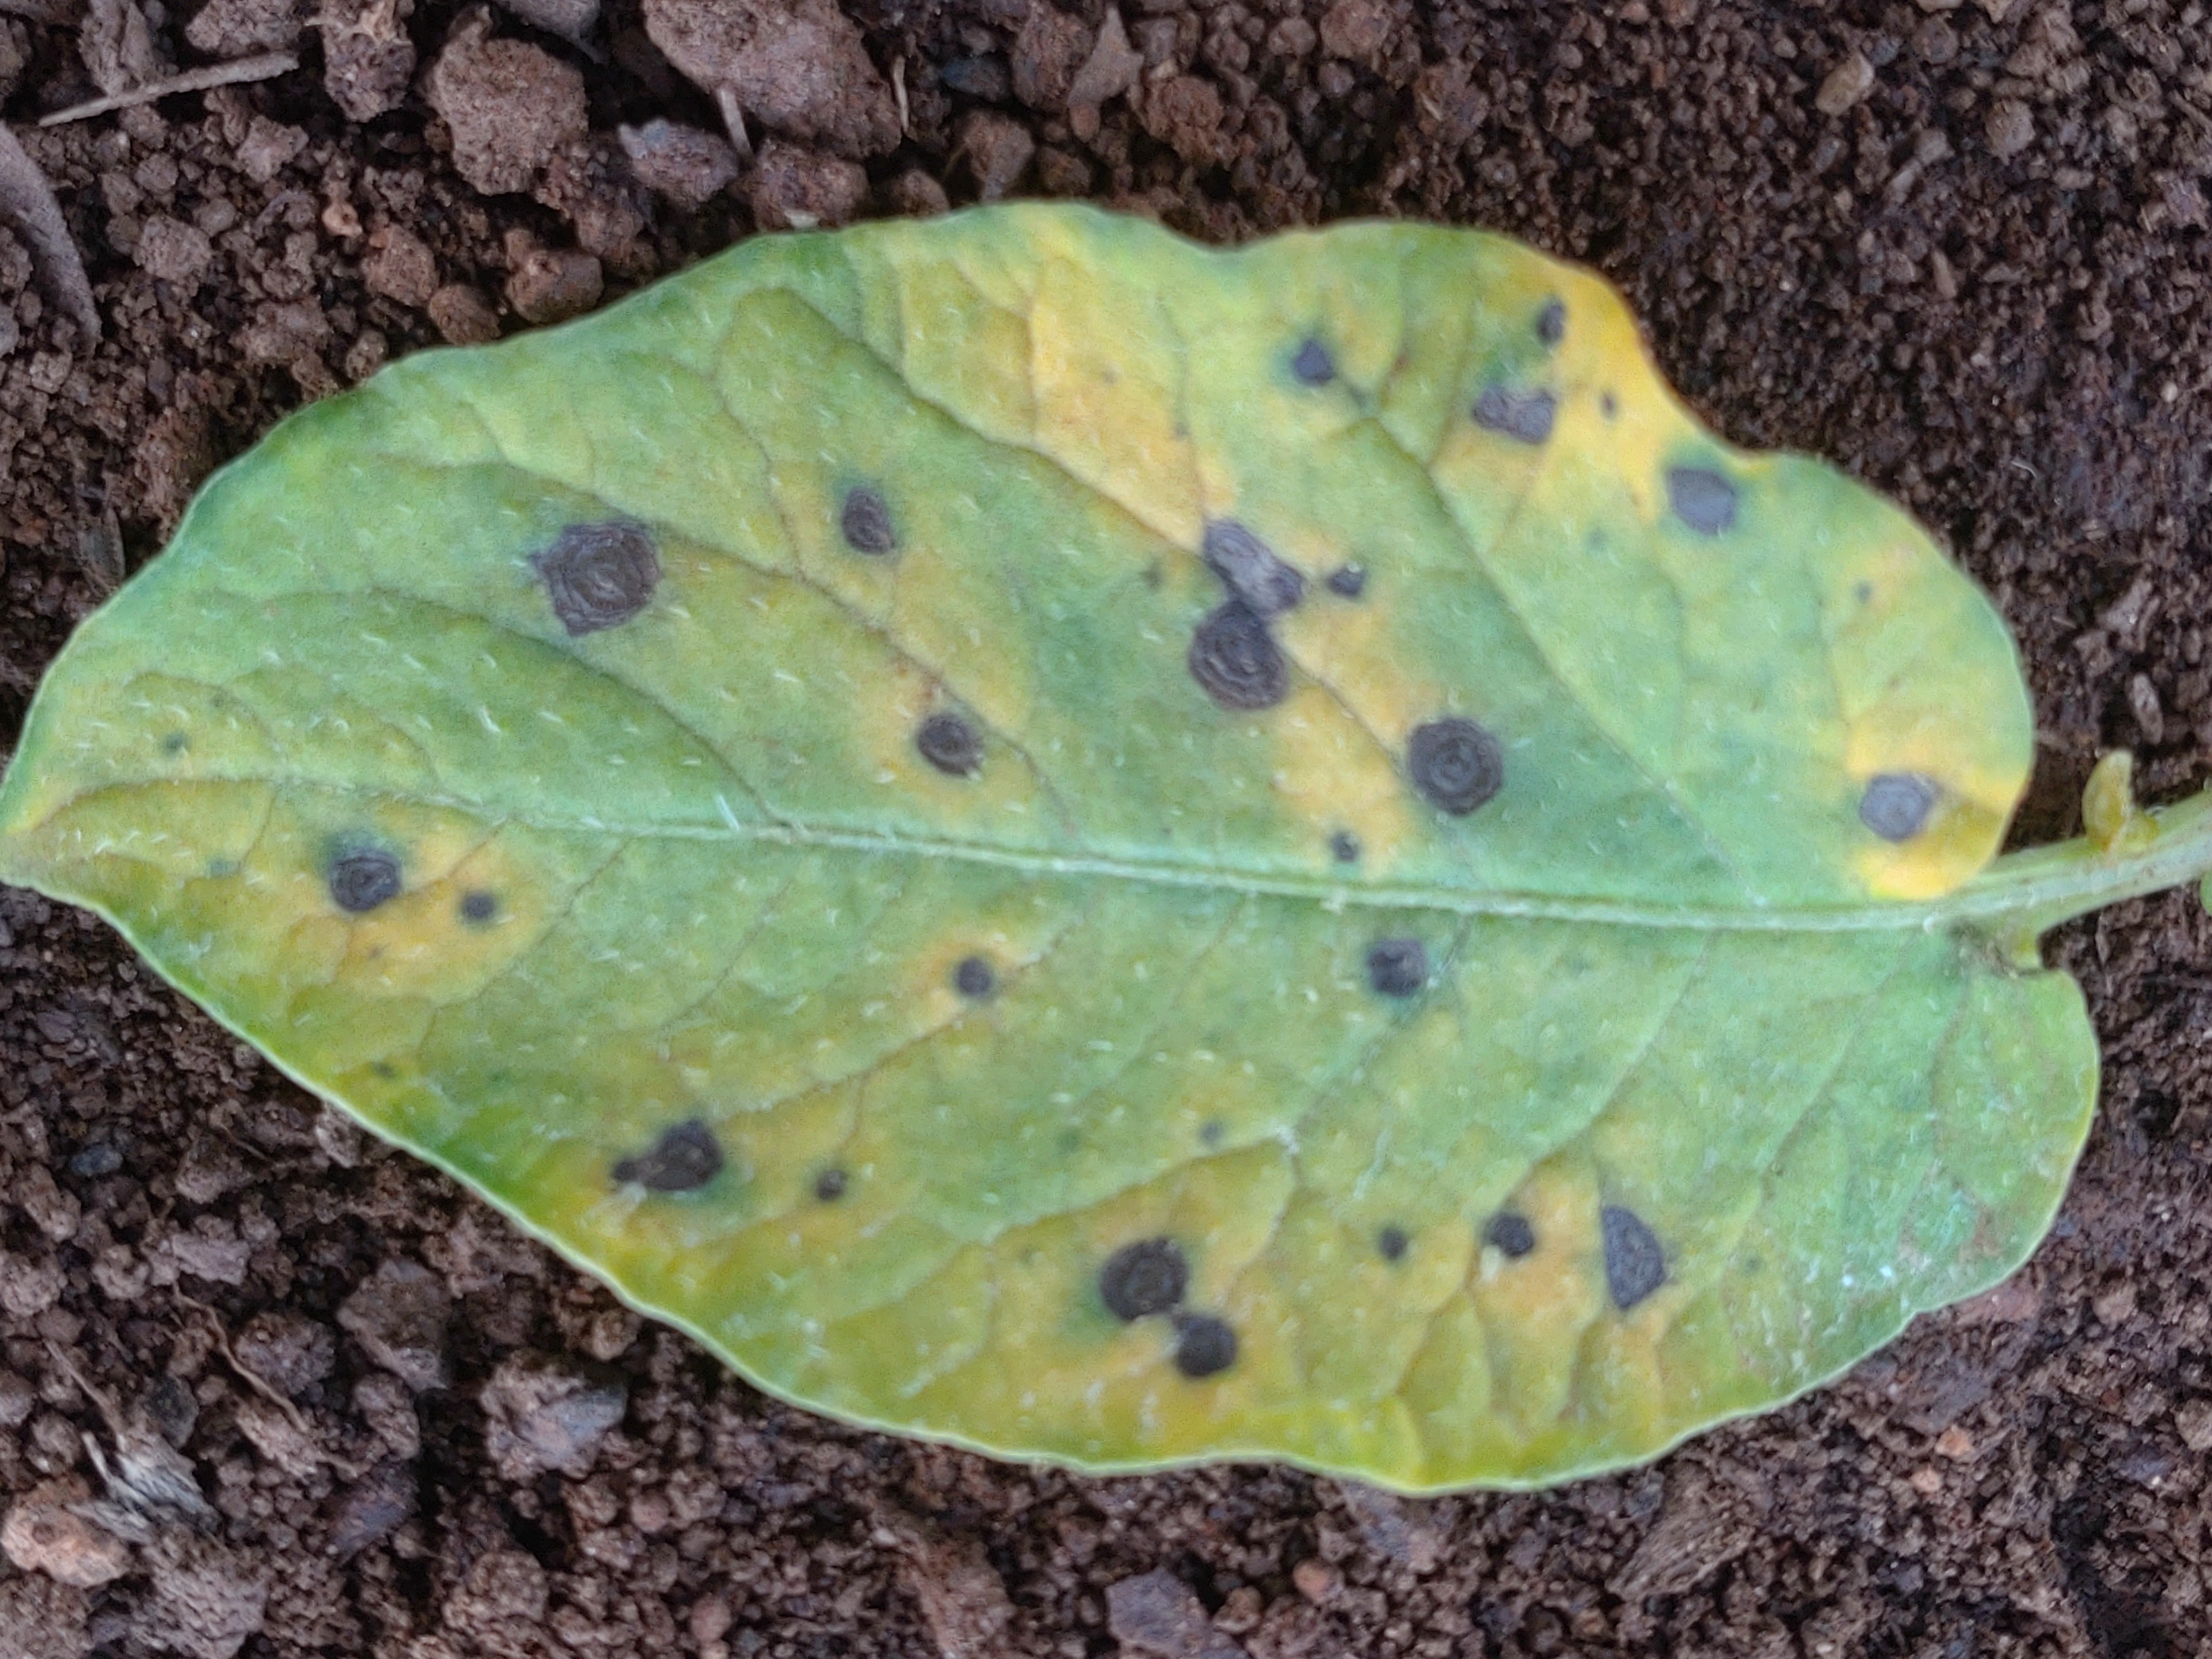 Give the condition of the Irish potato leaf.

late blight
